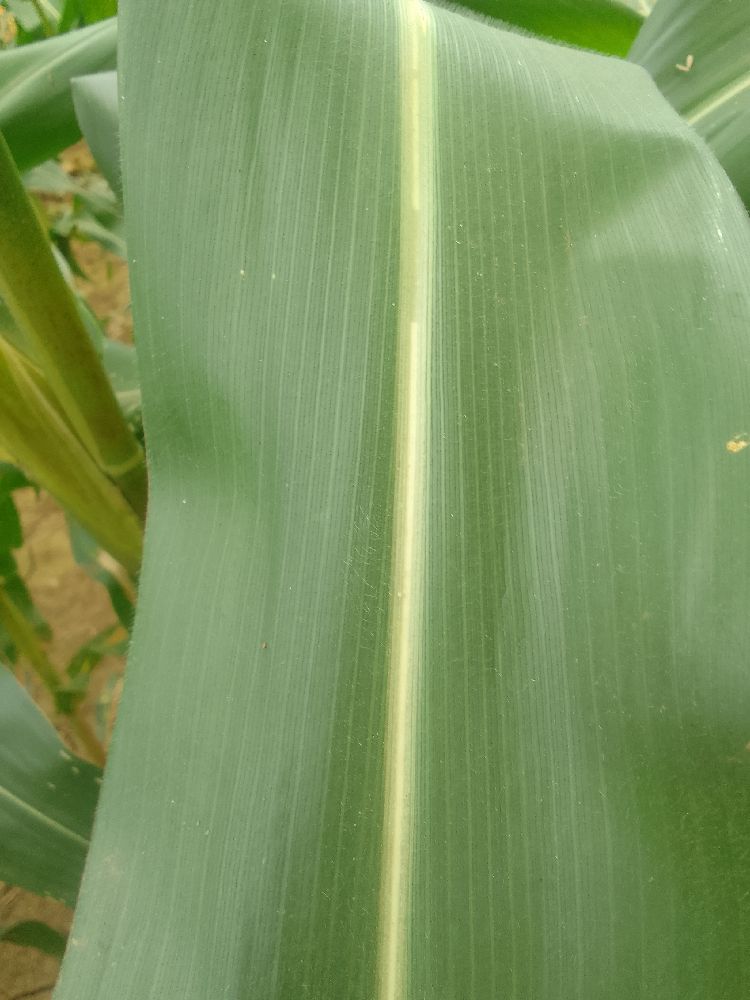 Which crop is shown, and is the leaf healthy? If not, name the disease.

maize, healthy
